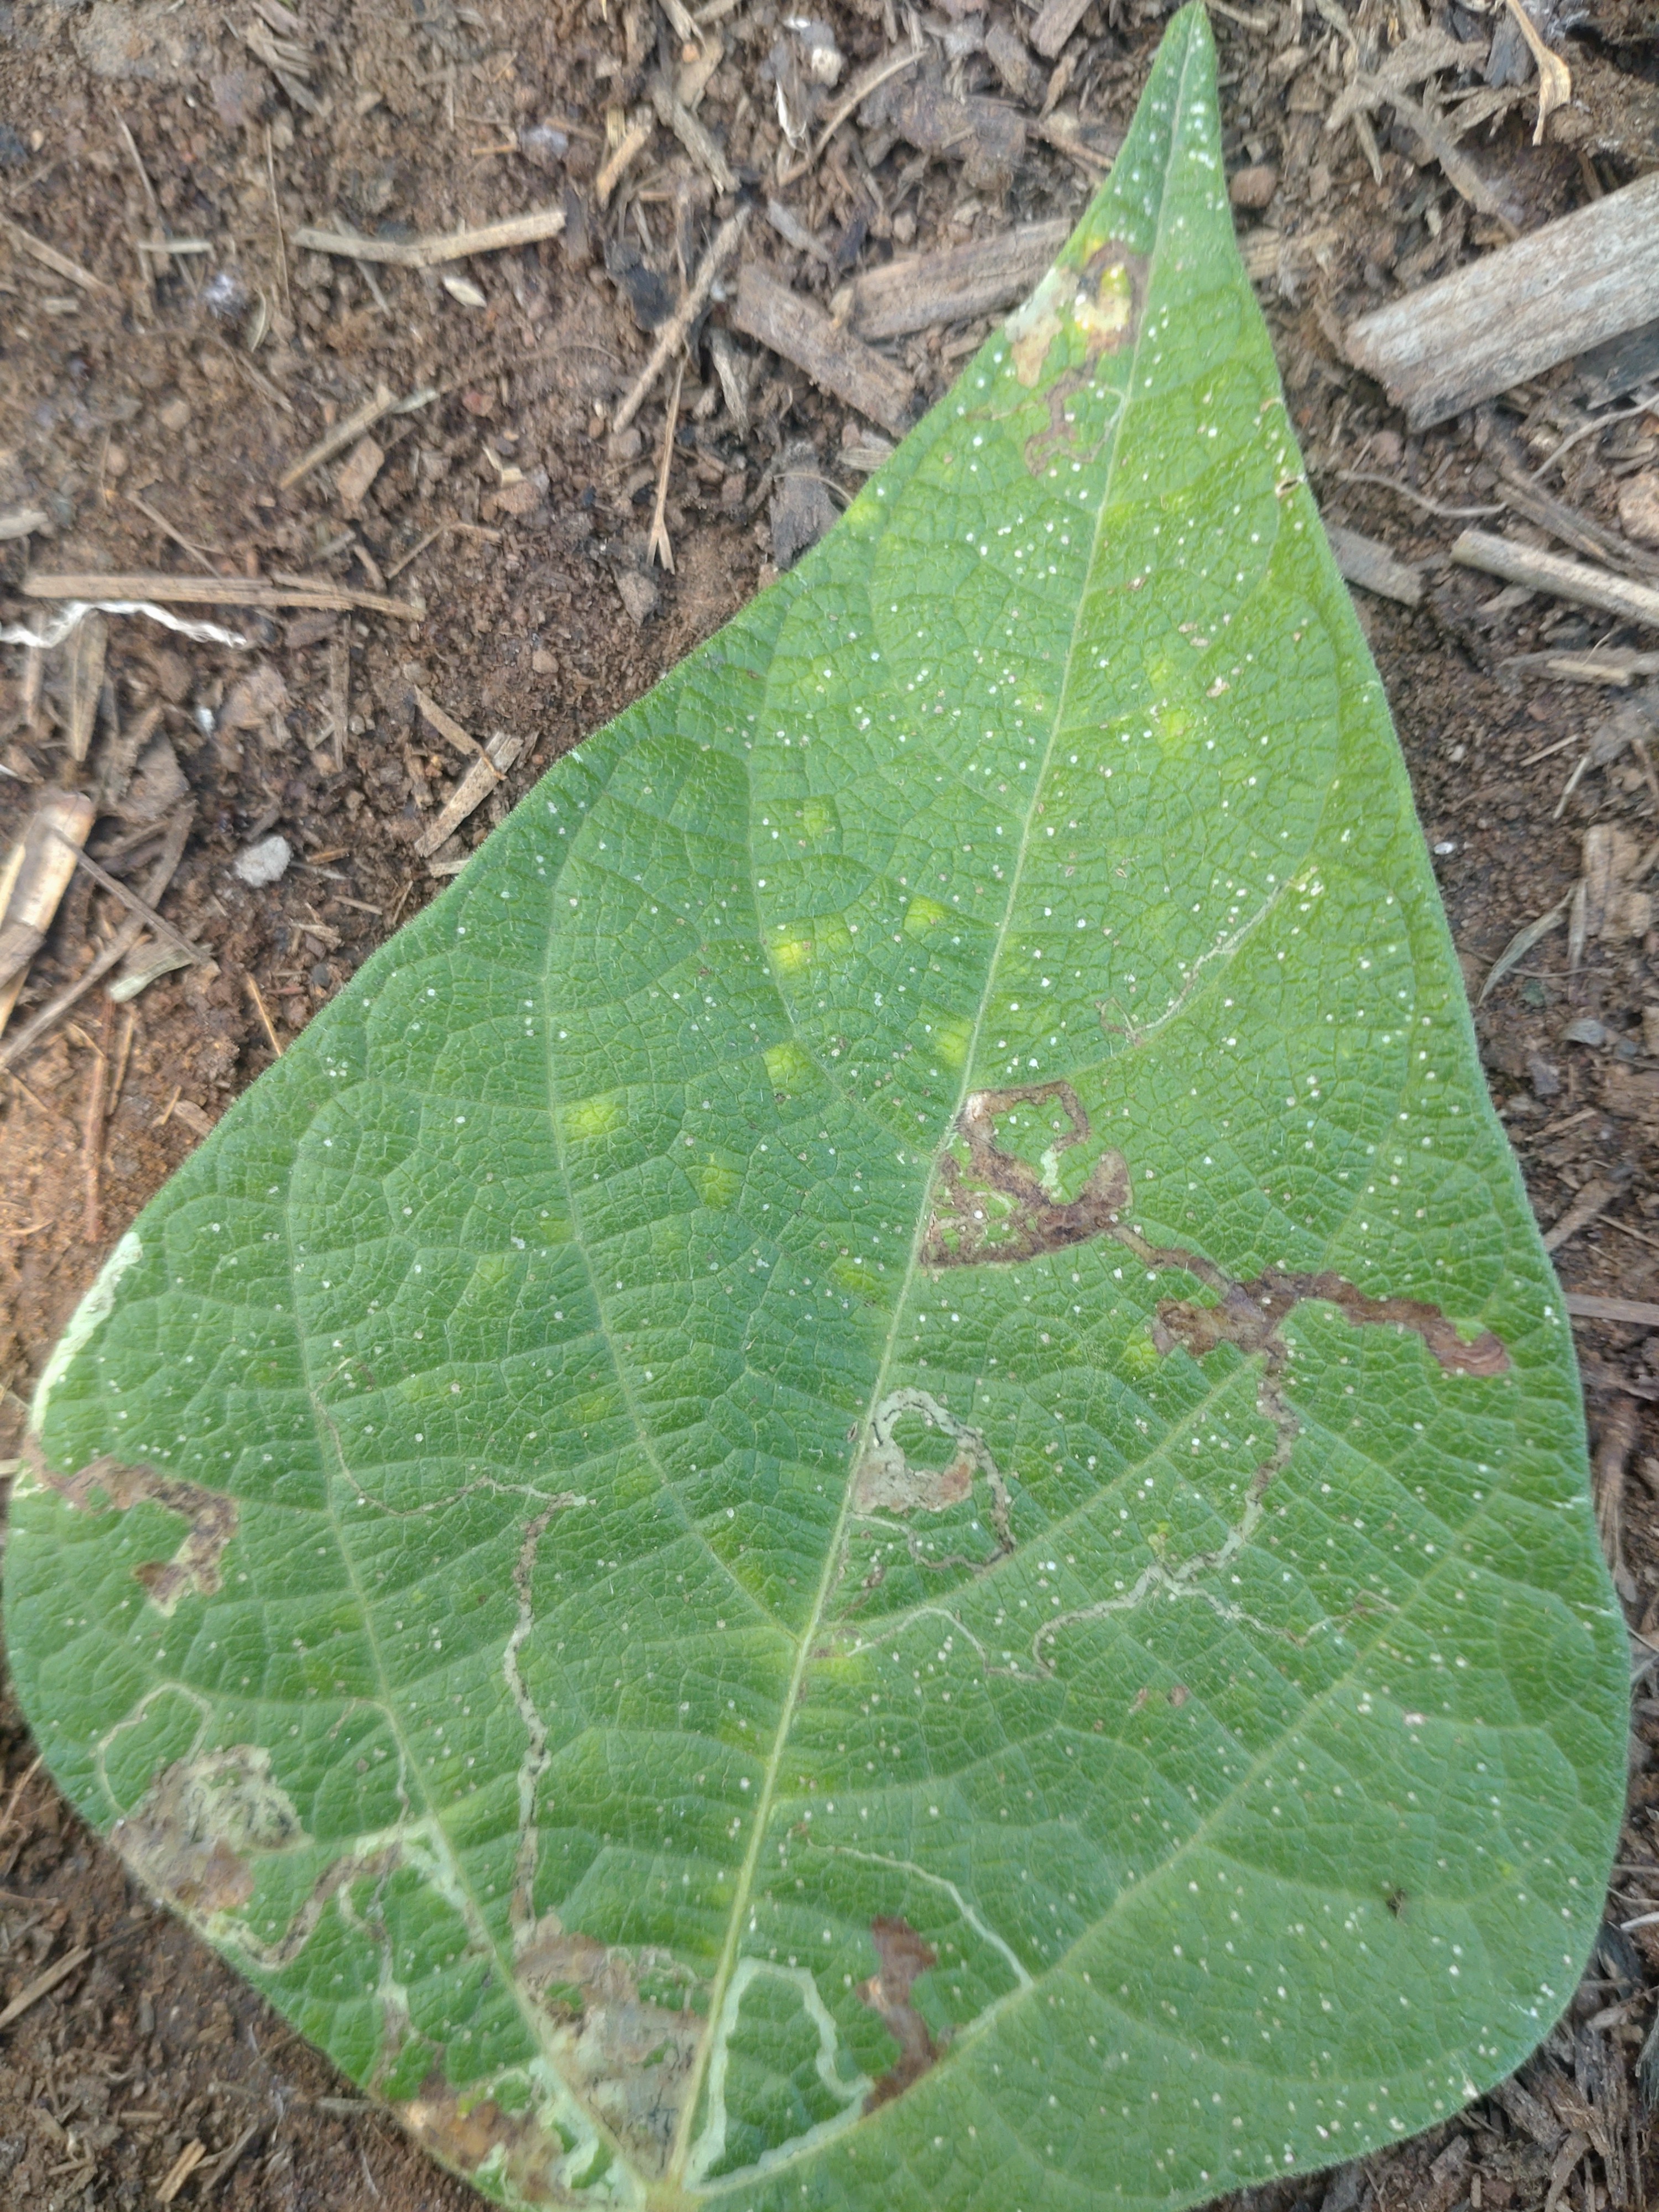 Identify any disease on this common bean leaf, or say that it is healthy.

anthracnose
